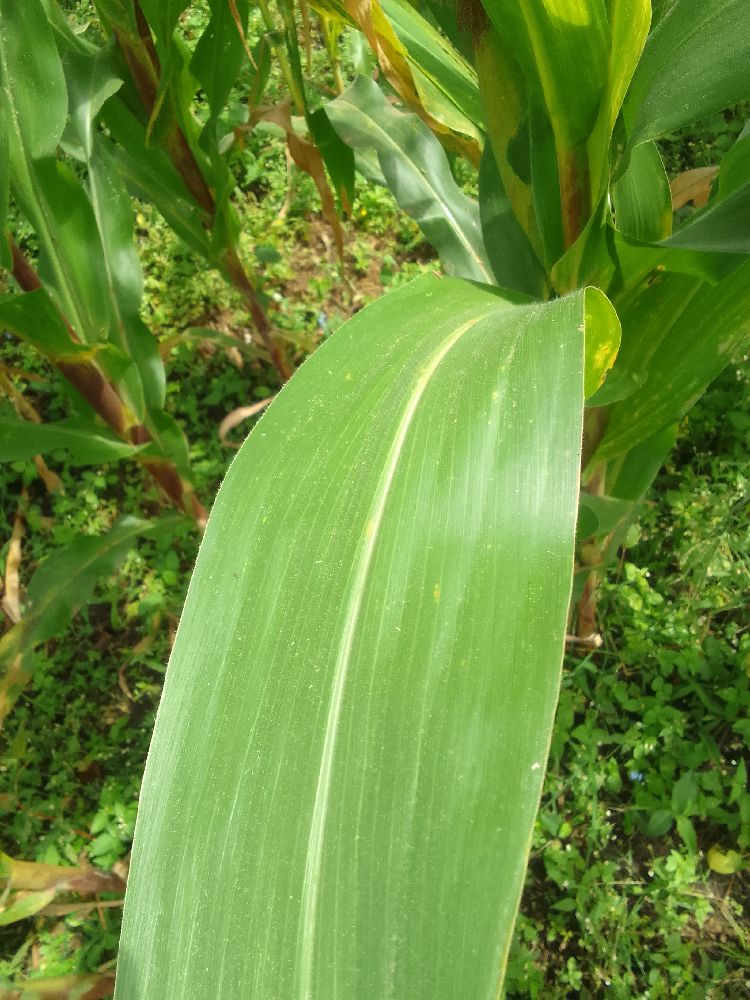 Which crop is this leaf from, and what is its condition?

maize, healthy
